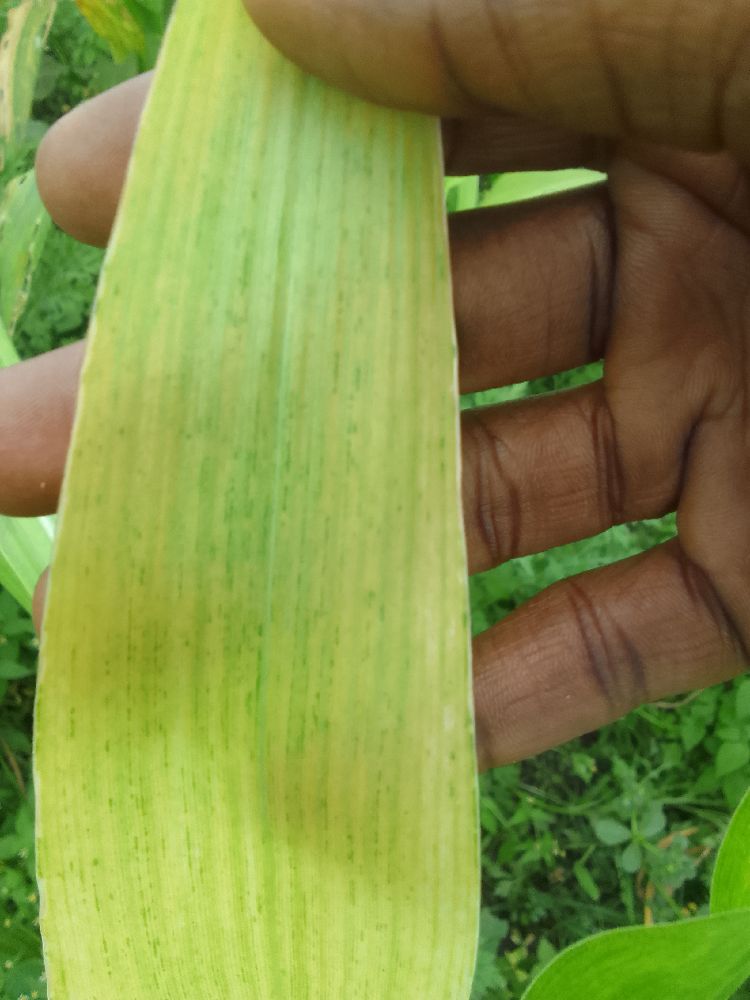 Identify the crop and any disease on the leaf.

maize, maize lethal necrosis
